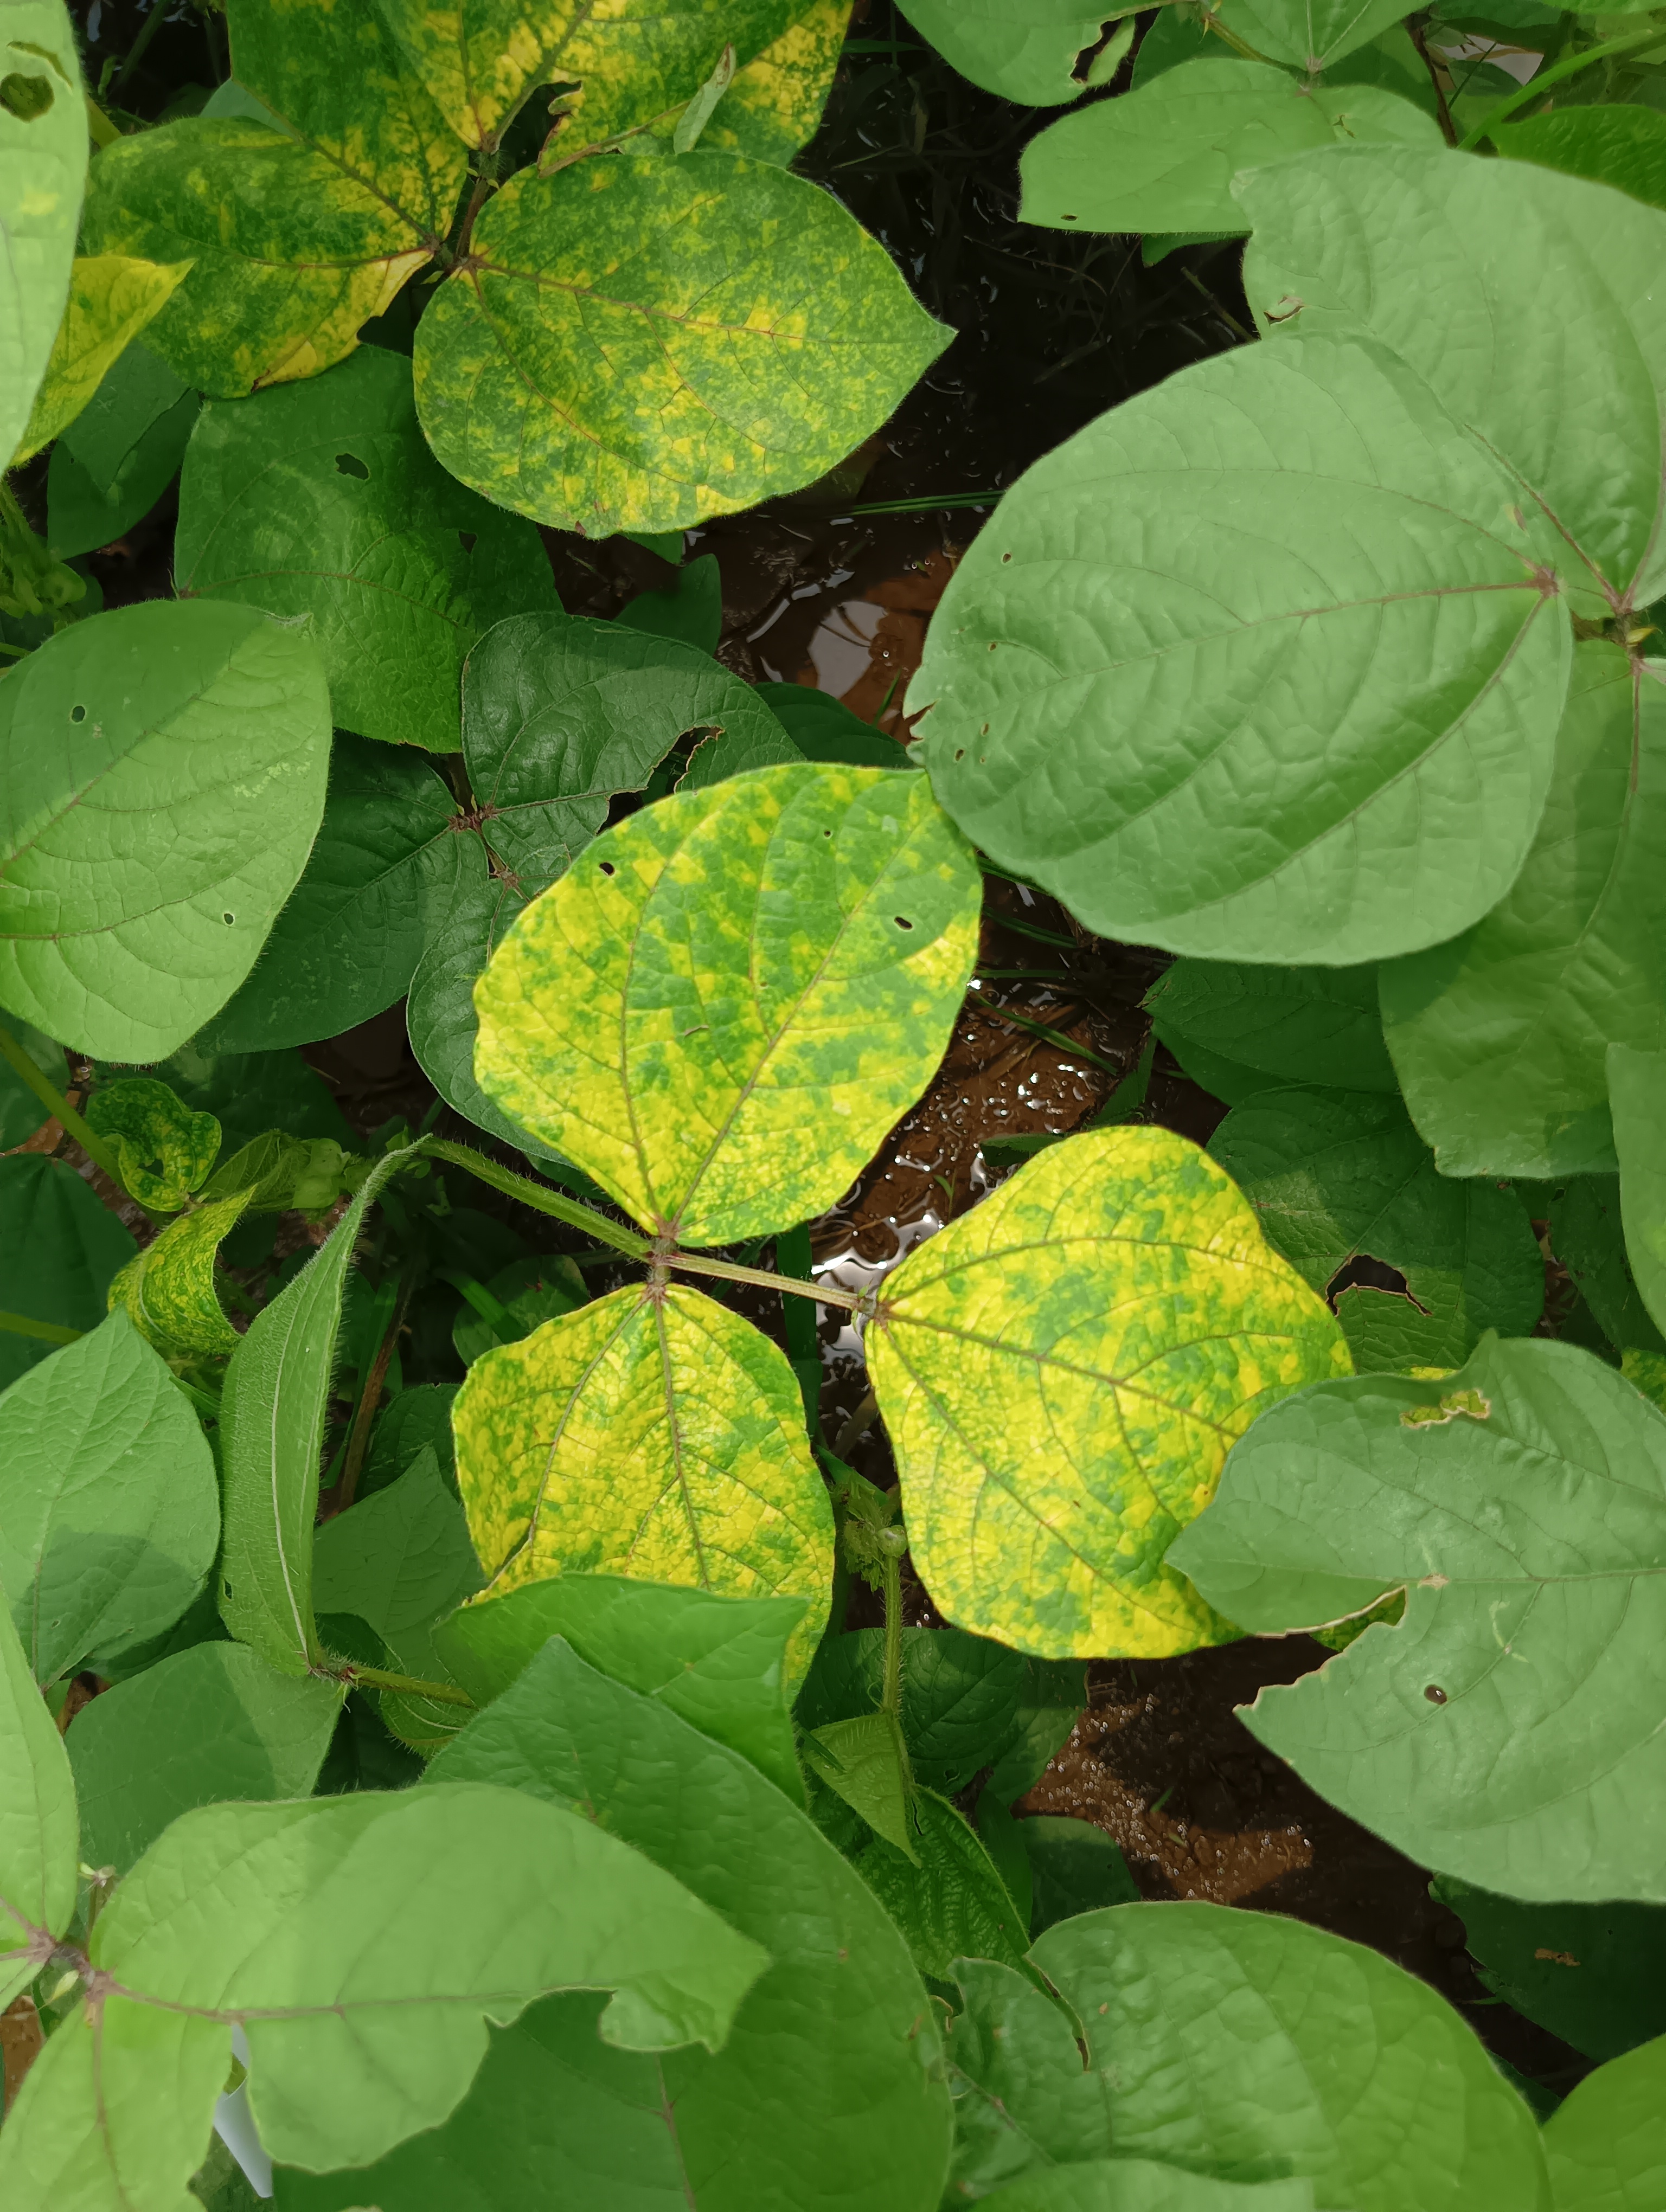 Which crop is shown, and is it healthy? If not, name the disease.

mungbean, yellow mosaic
